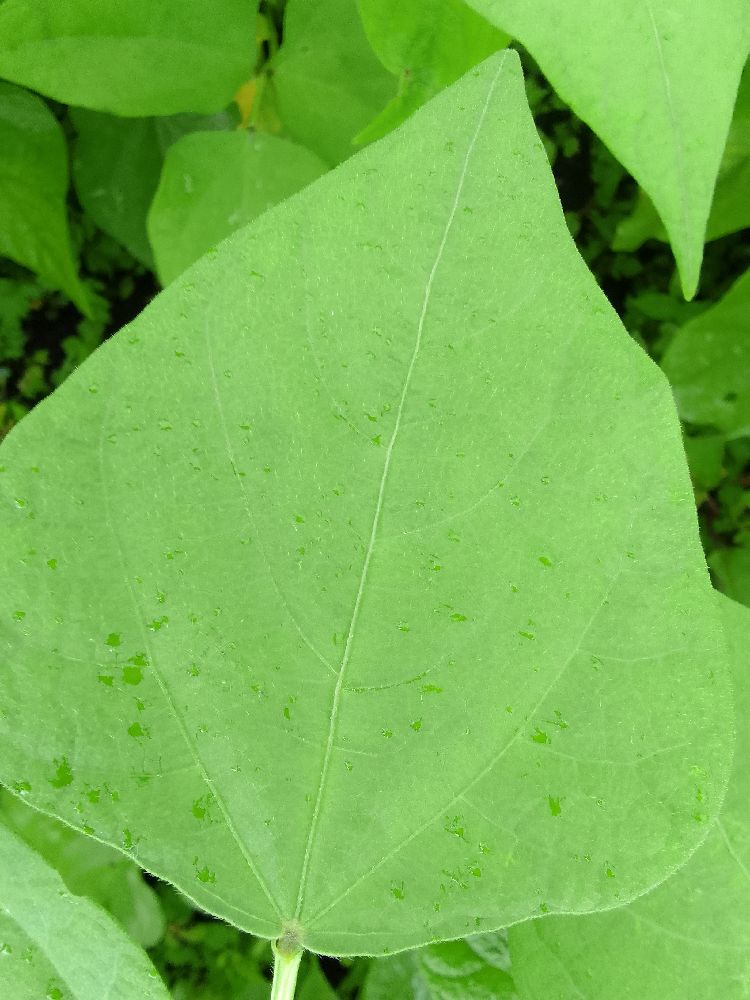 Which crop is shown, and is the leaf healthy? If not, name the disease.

common bean, healthy
